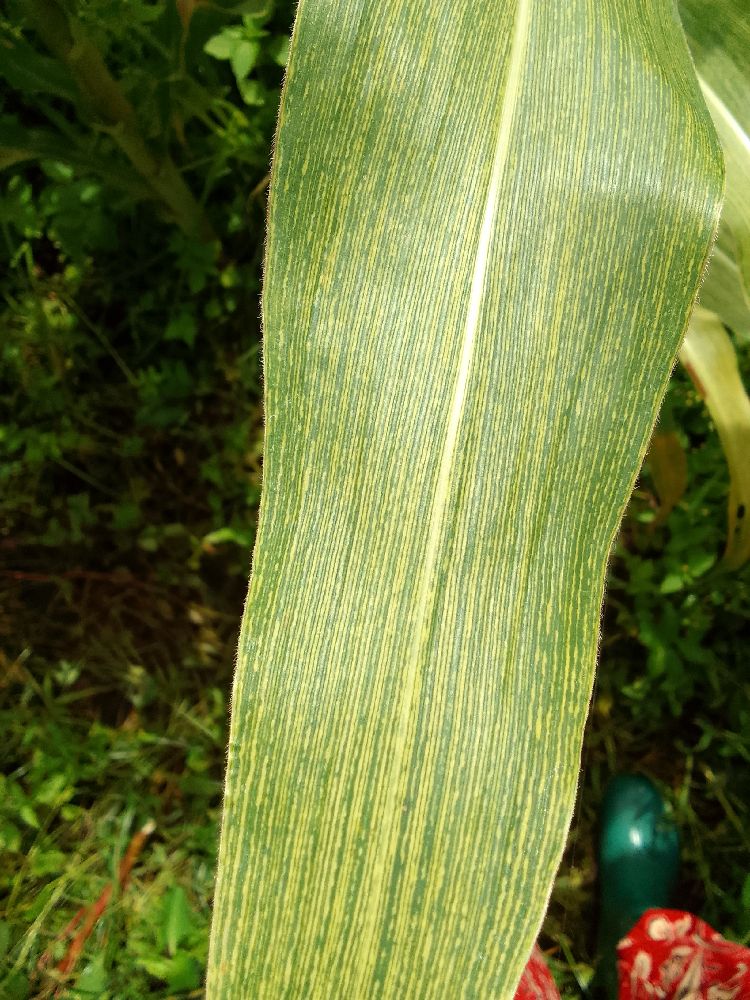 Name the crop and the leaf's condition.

maize, maize streak virus
